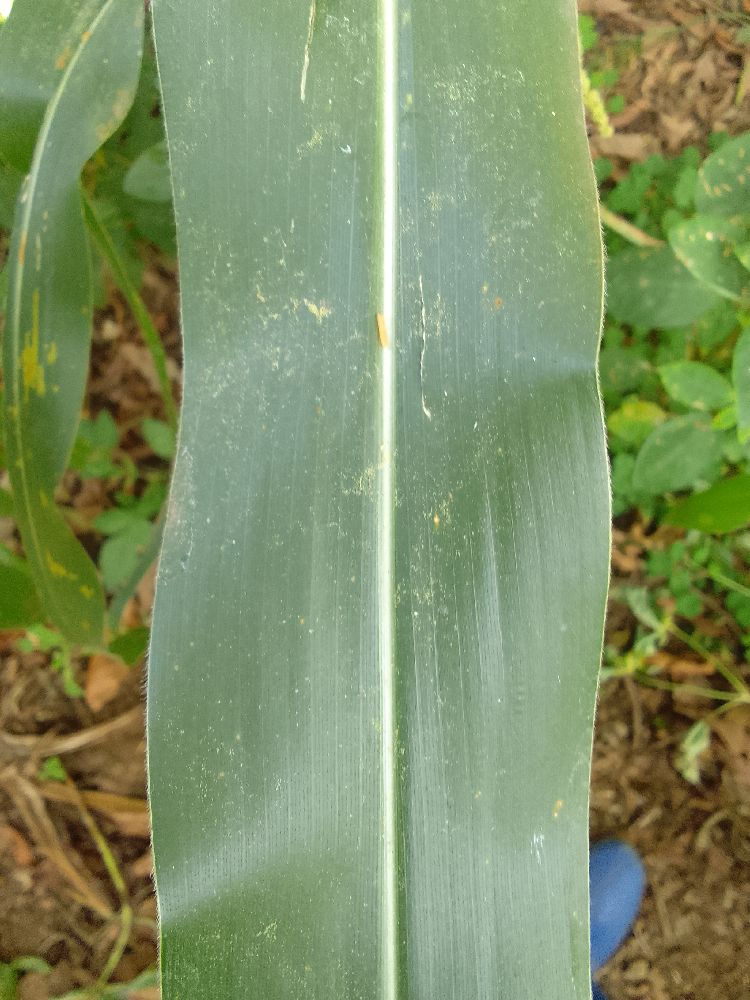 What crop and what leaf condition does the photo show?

maize, healthy
